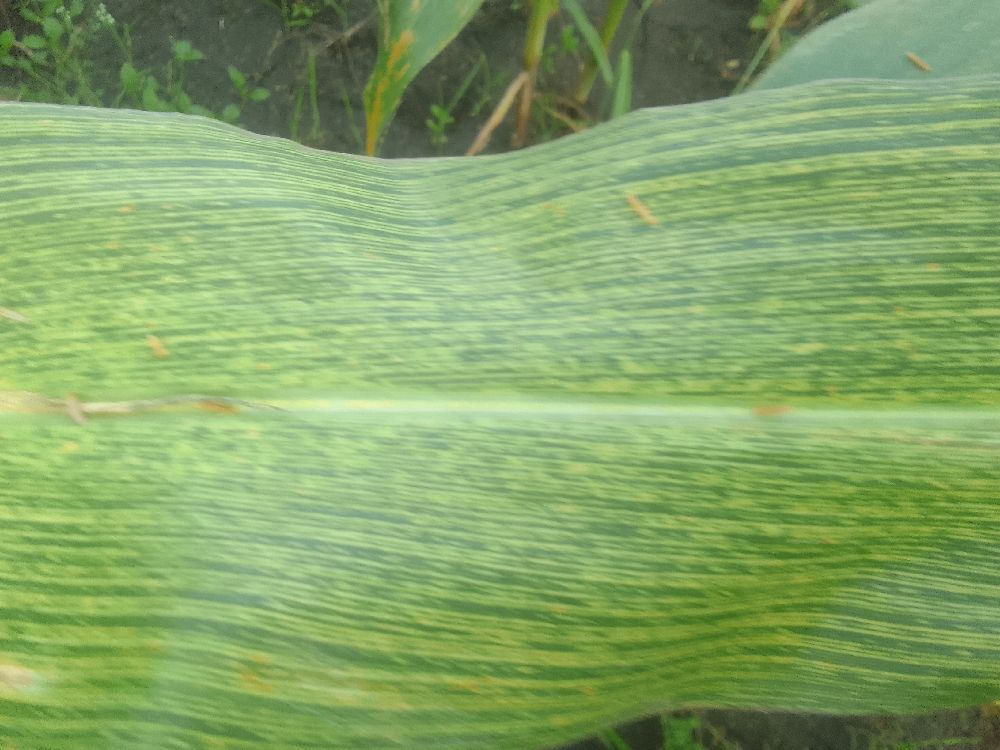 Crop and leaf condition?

maize, maize streak virus
